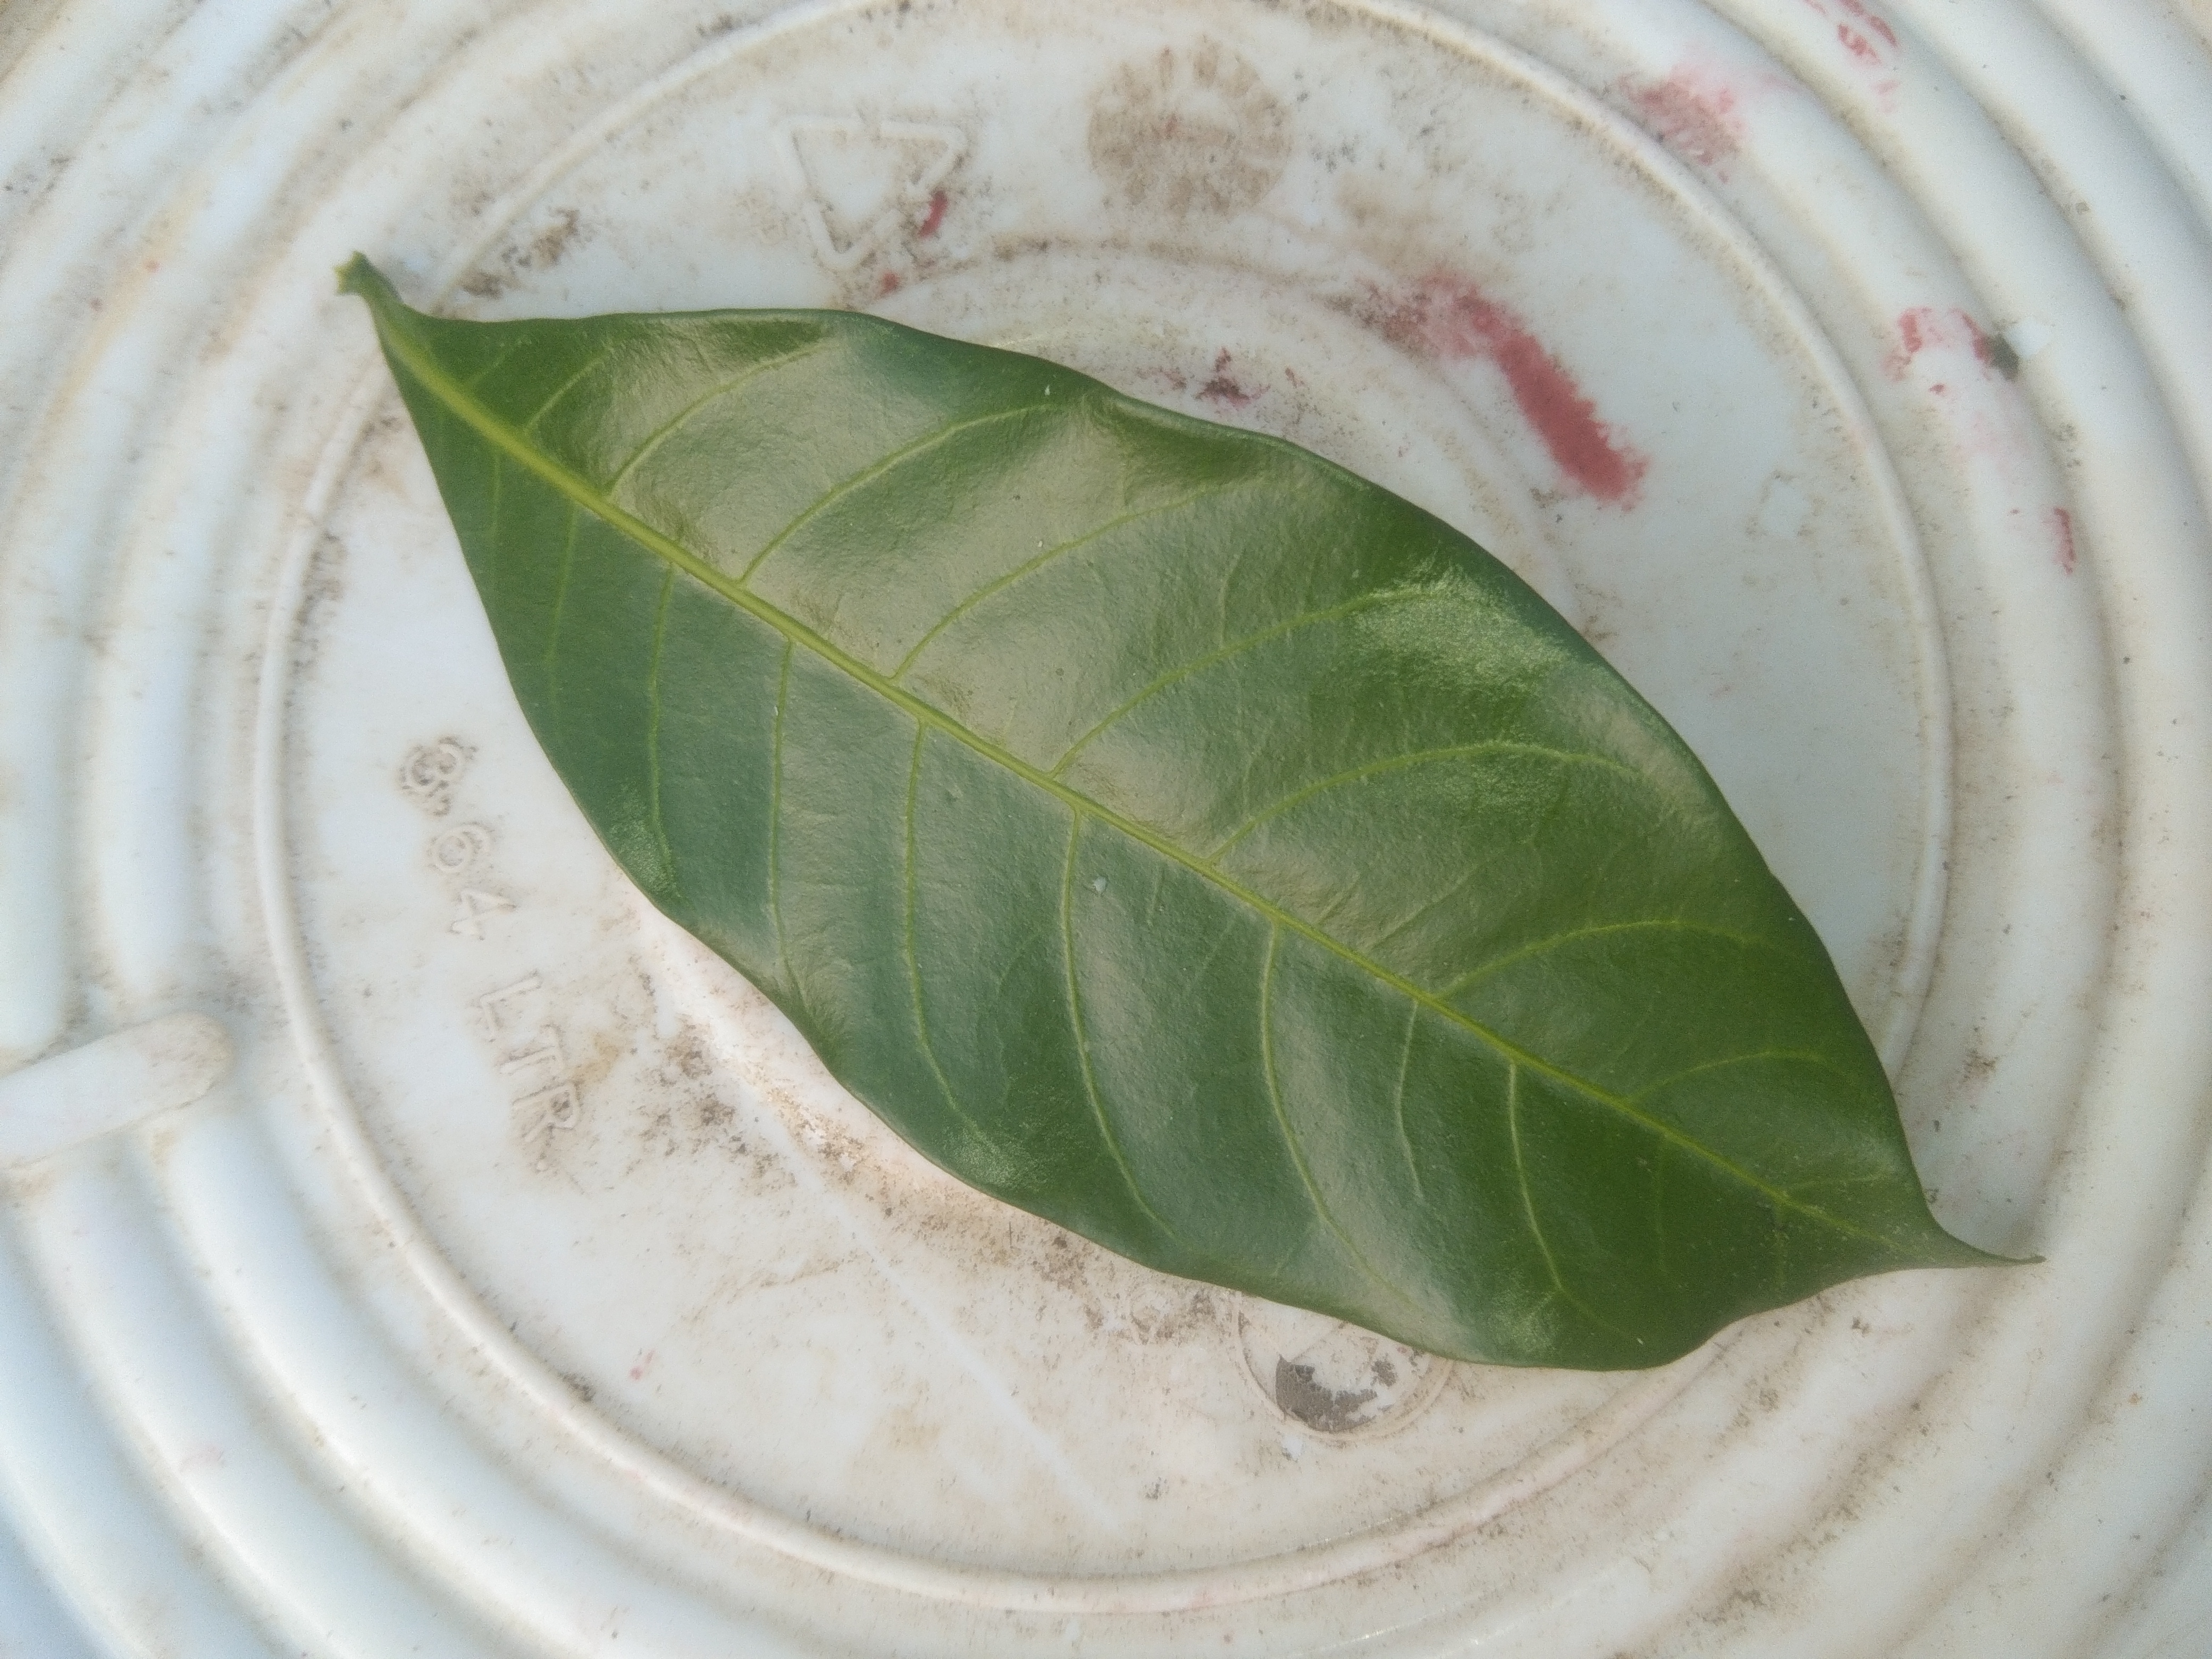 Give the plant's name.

togor
